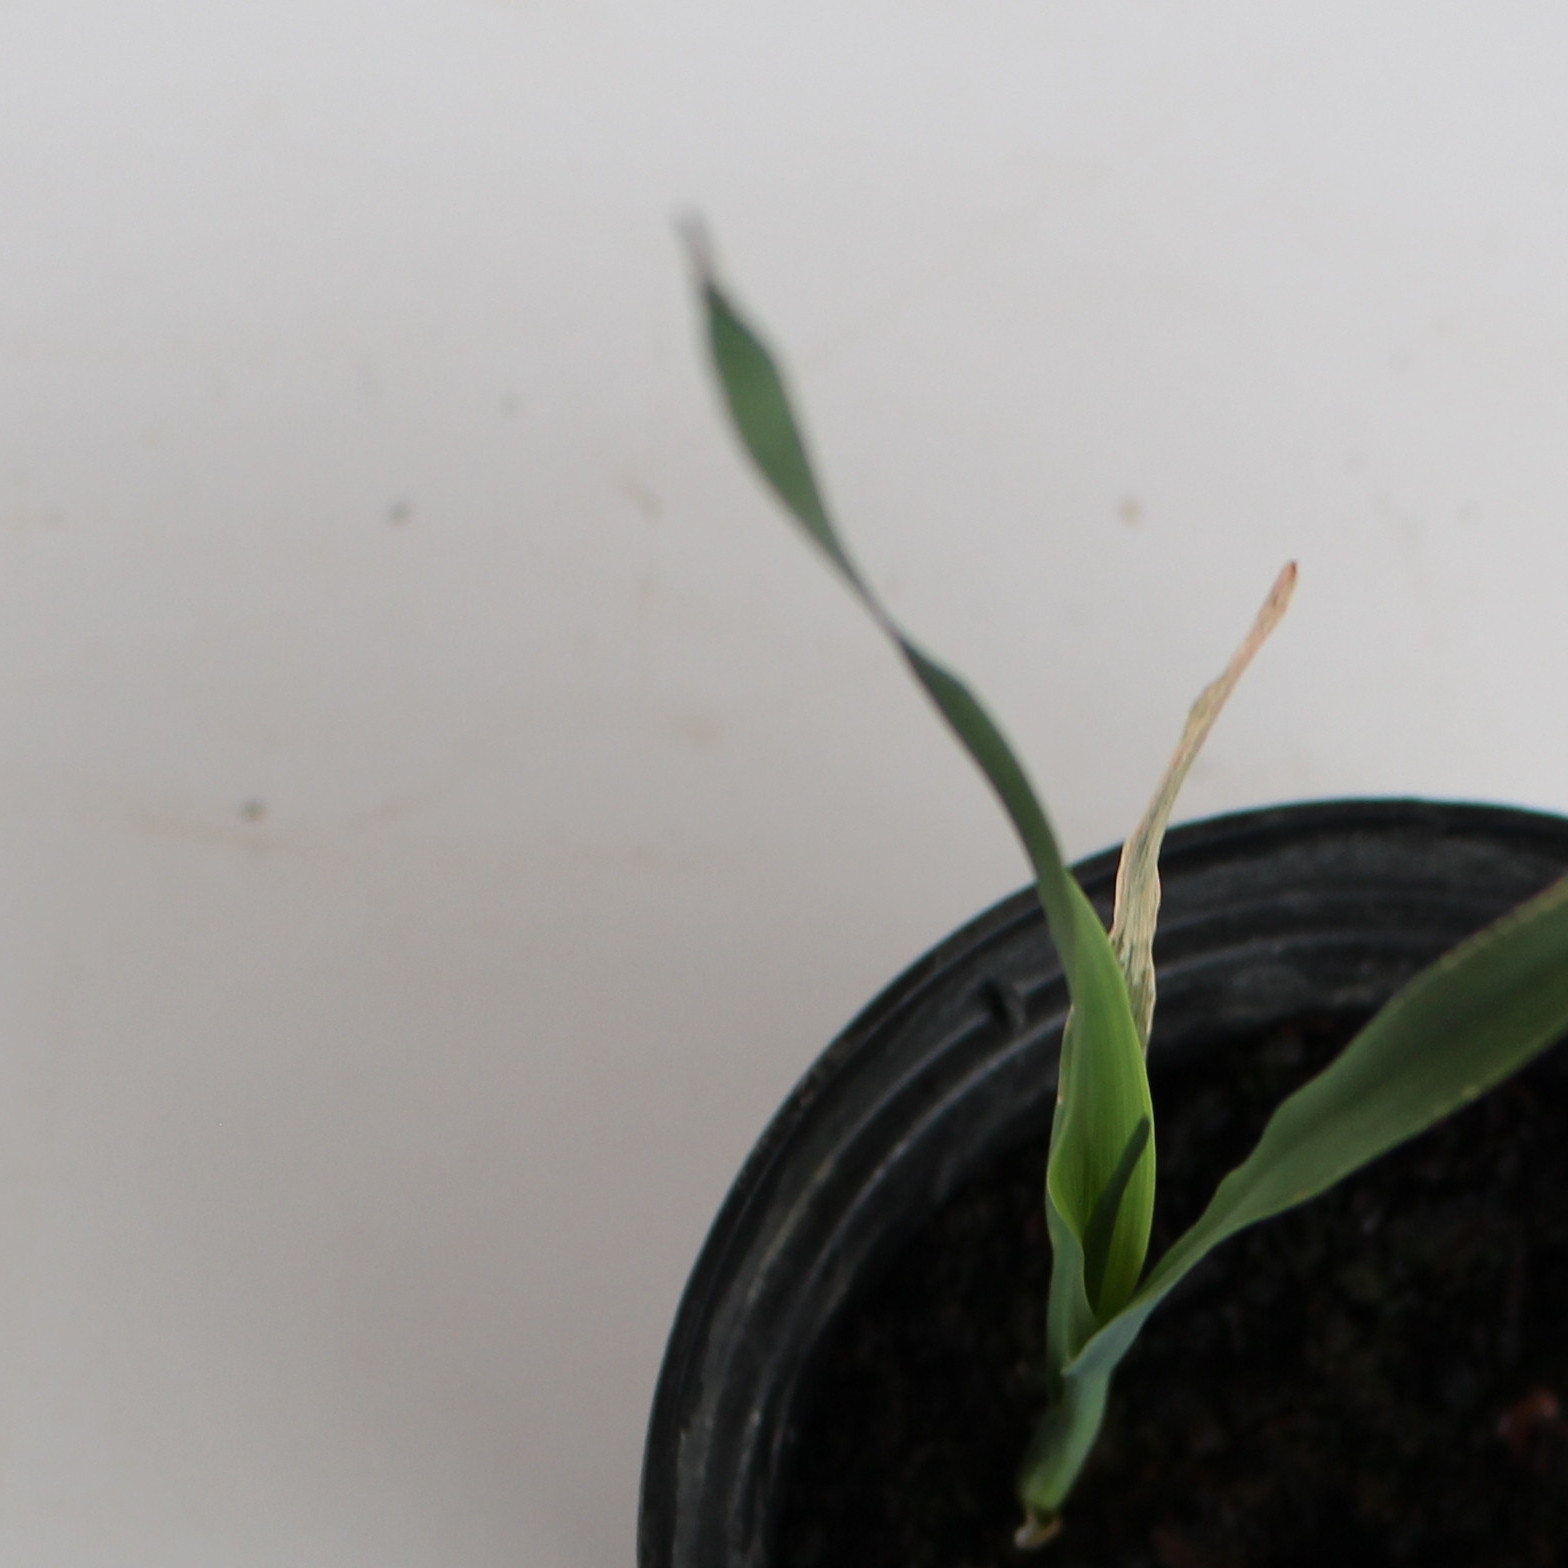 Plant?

Avena sterilis
